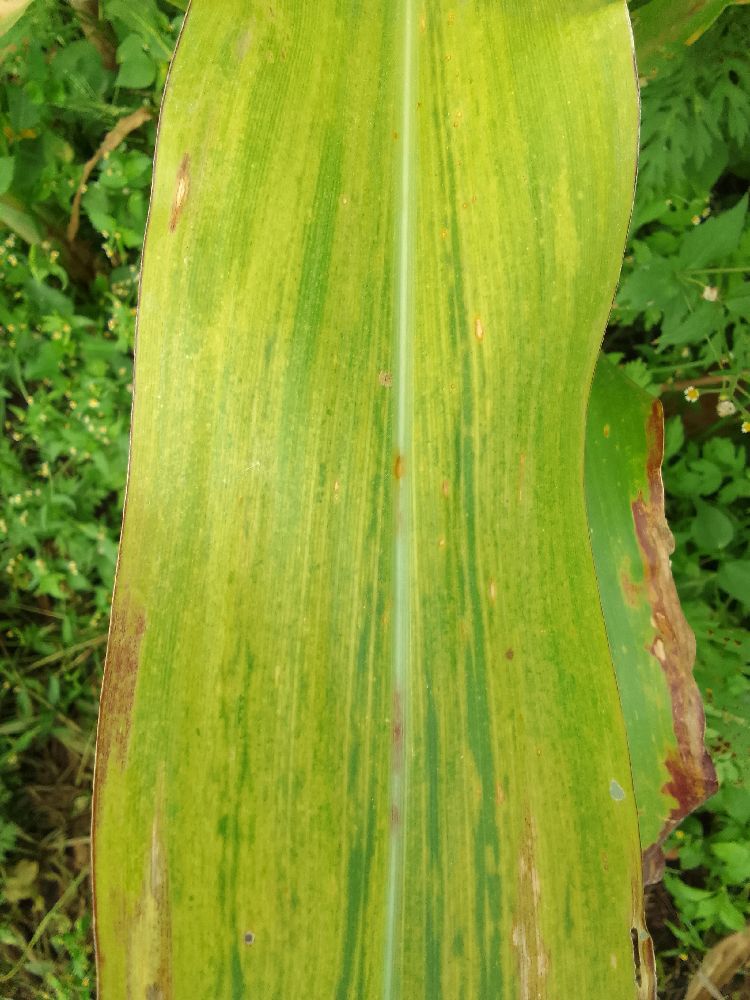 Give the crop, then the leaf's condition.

maize, maize lethal necrosis
